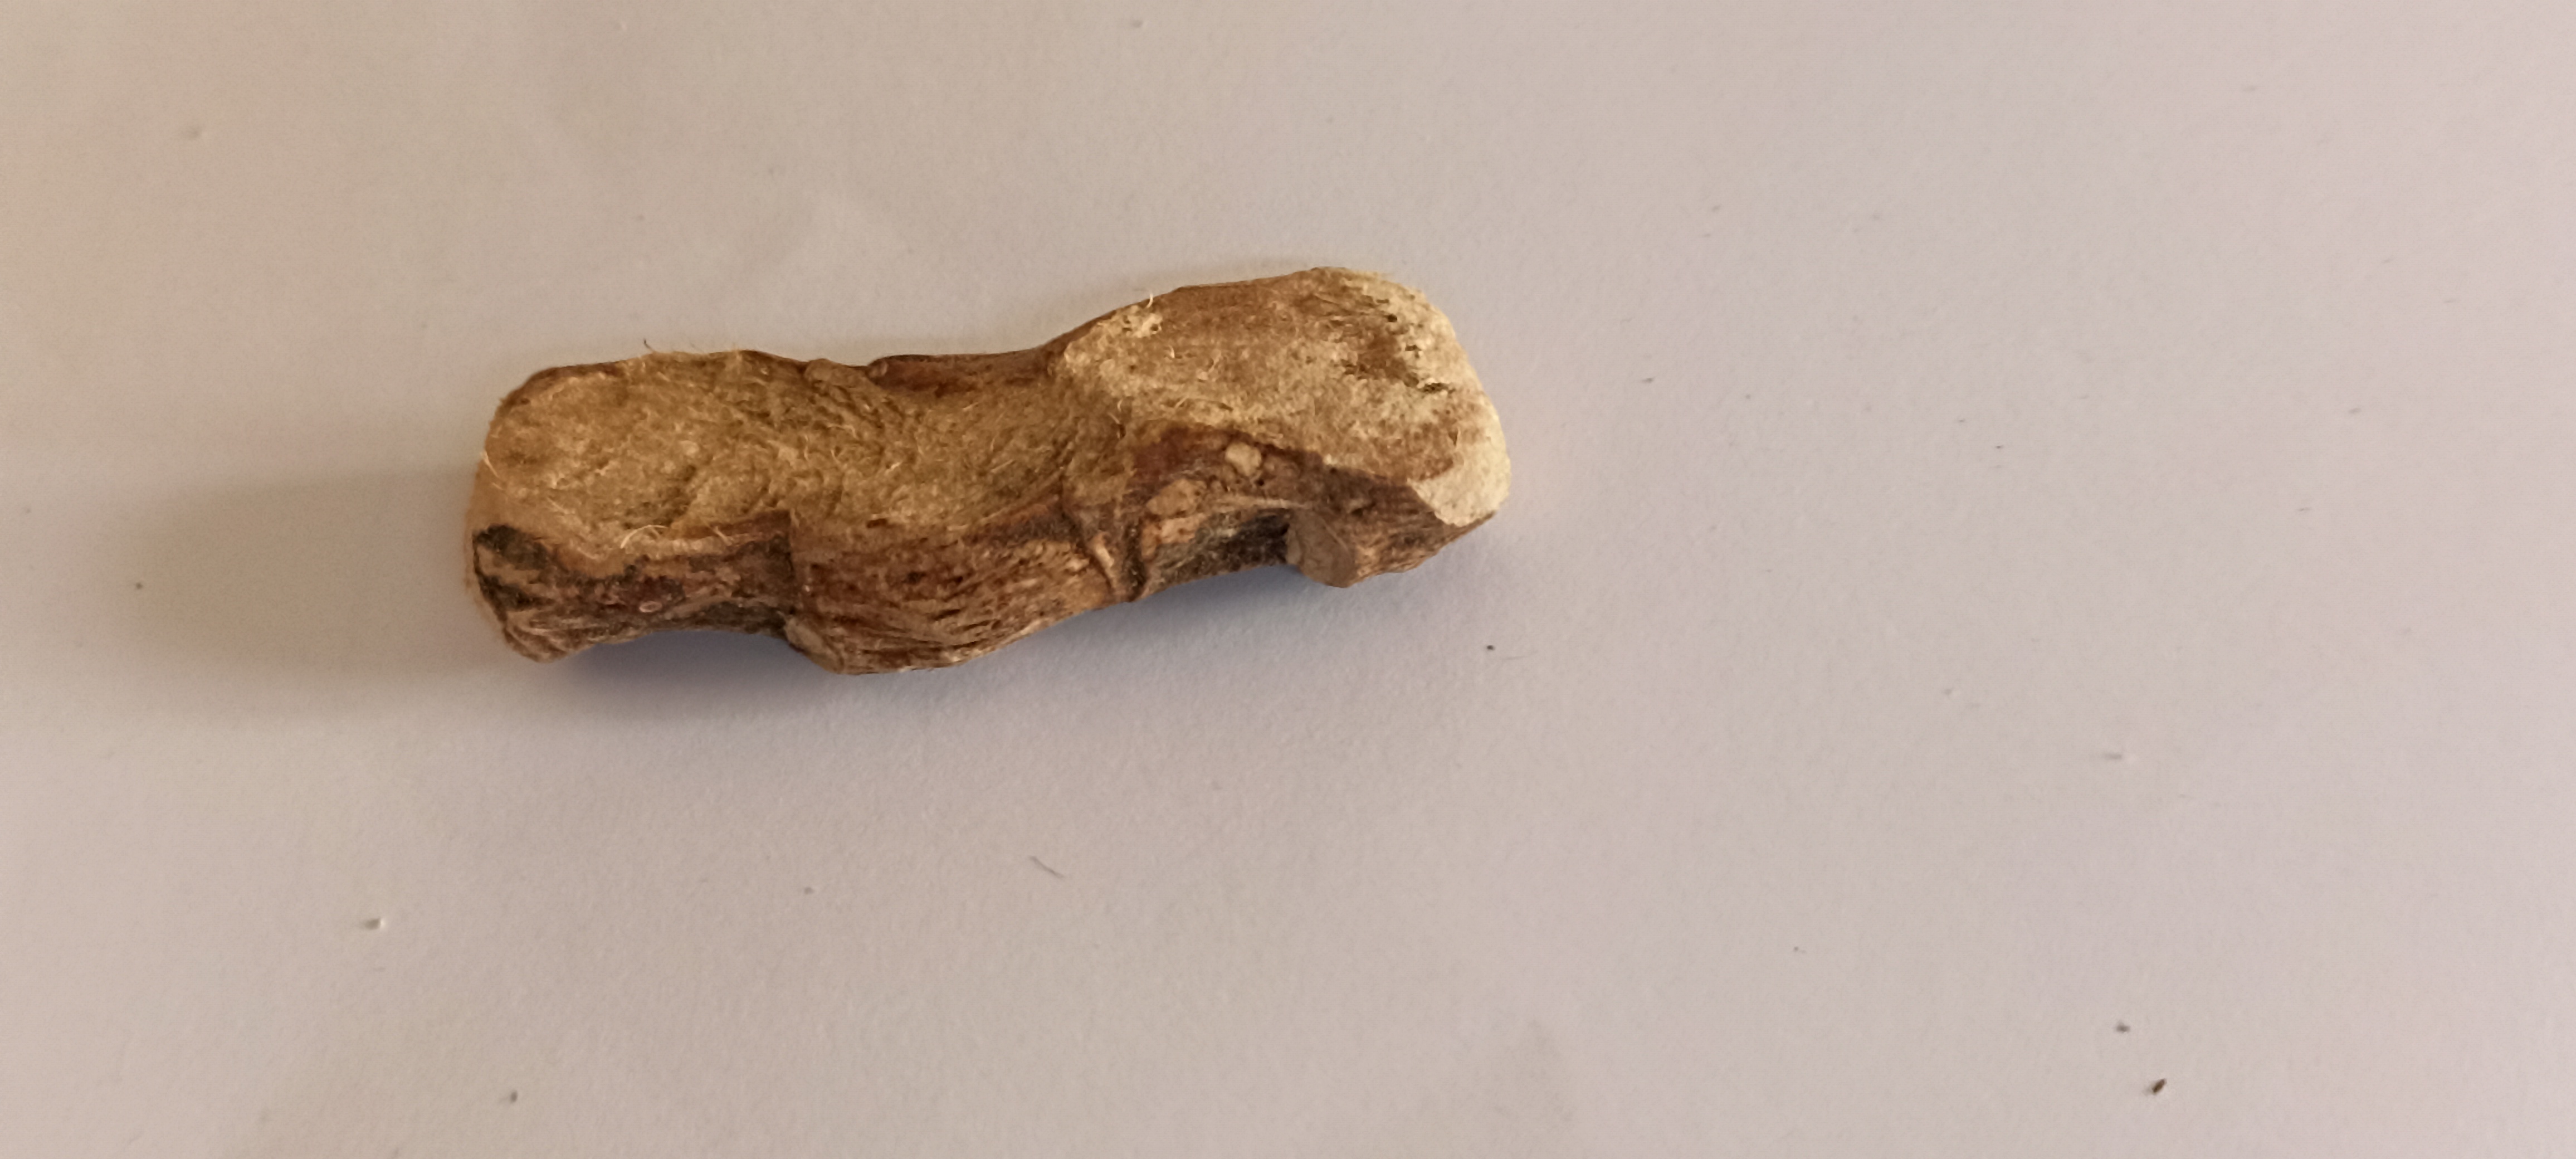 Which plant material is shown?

vekhand
